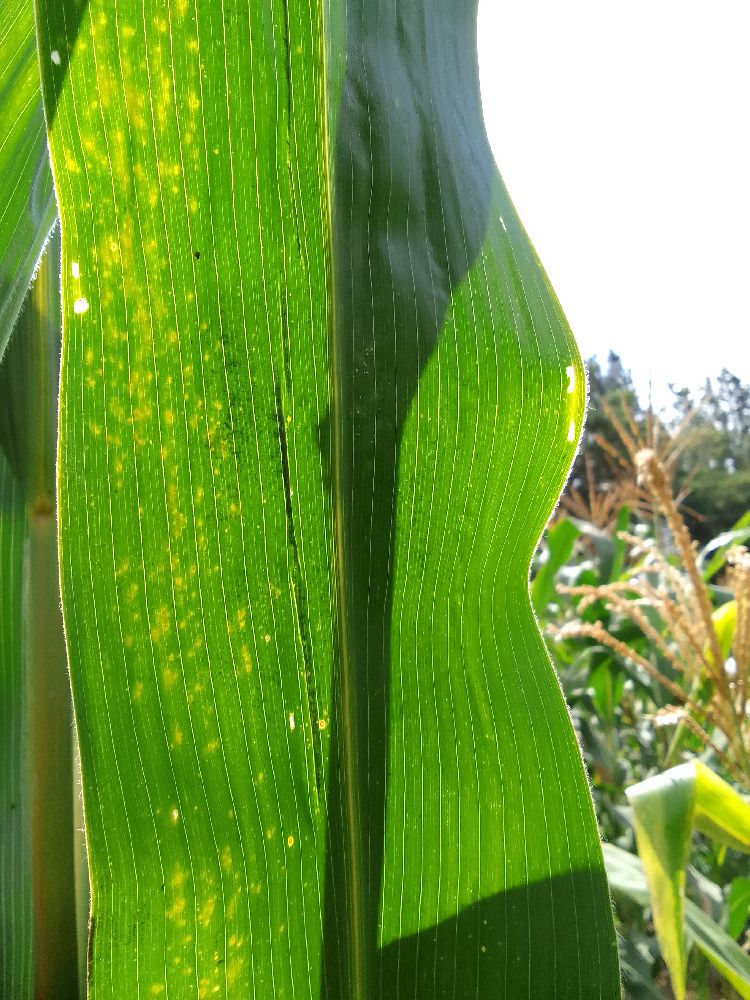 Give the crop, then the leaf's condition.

maize, healthy
